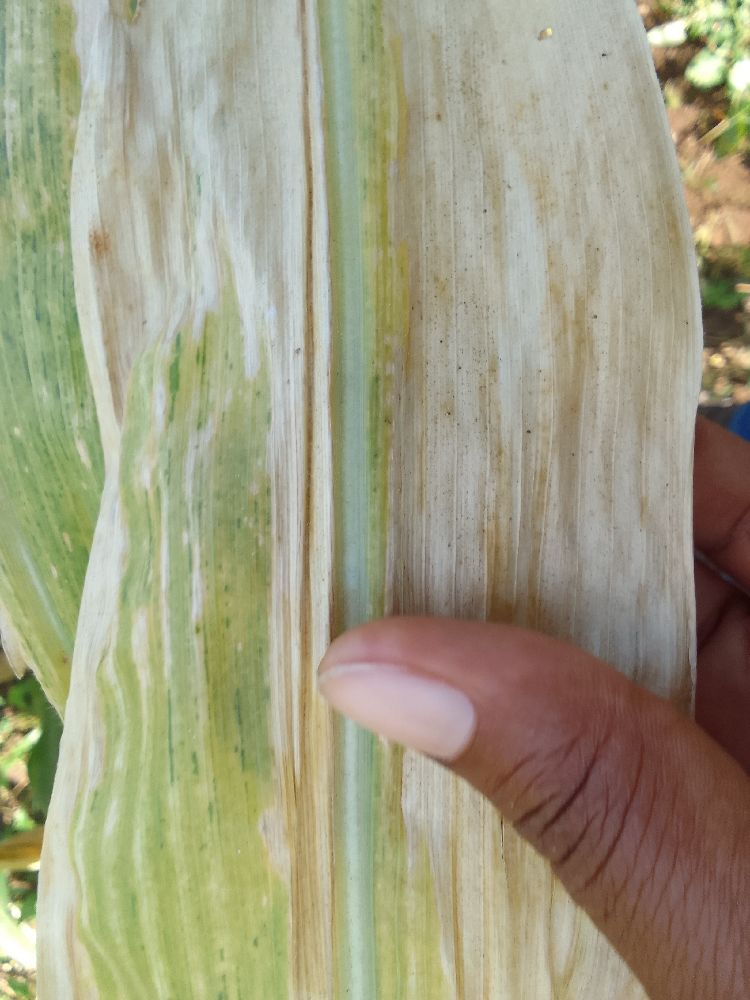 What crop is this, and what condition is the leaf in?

maize, maize lethal necrosis
